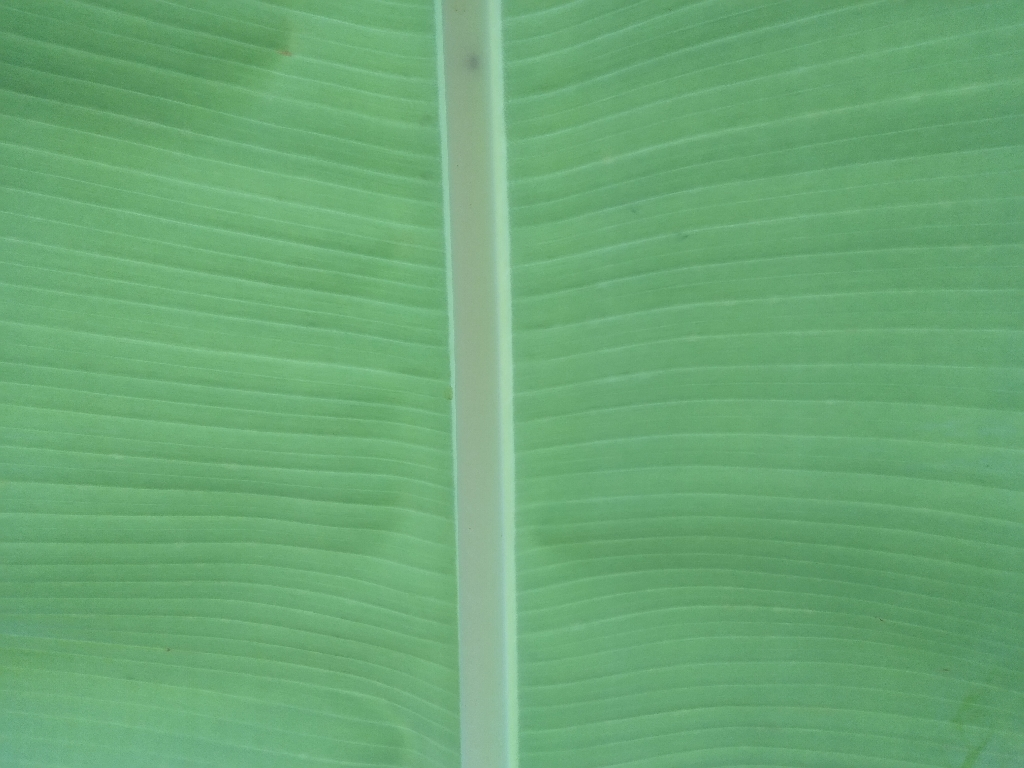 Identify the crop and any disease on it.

banana, healthy
